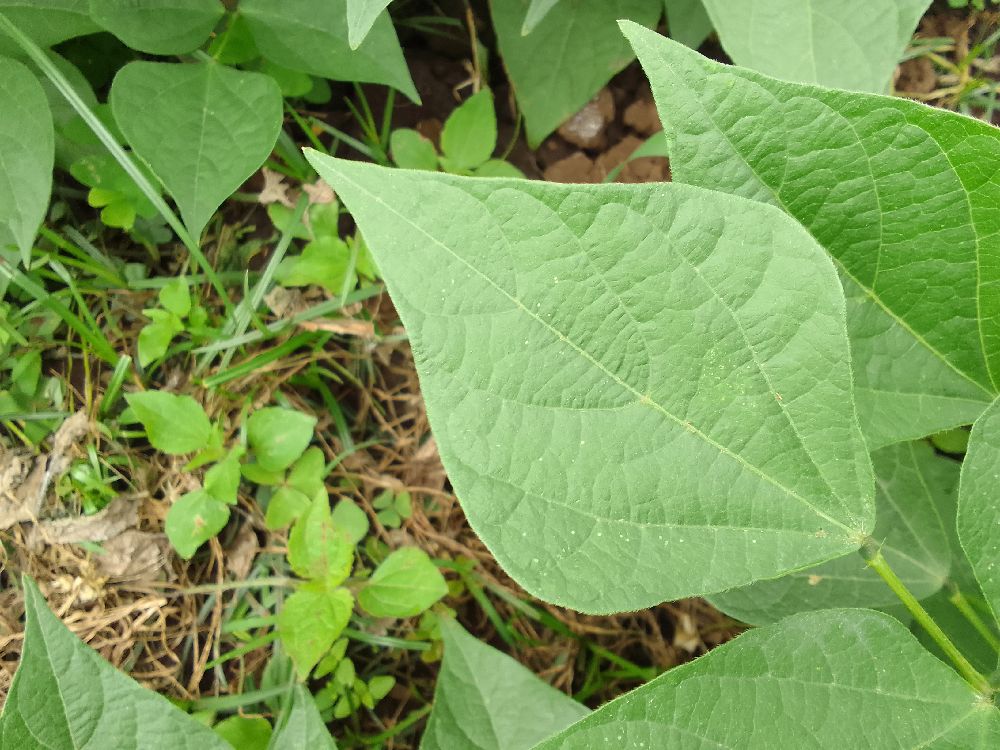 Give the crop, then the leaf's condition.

common bean, healthy
